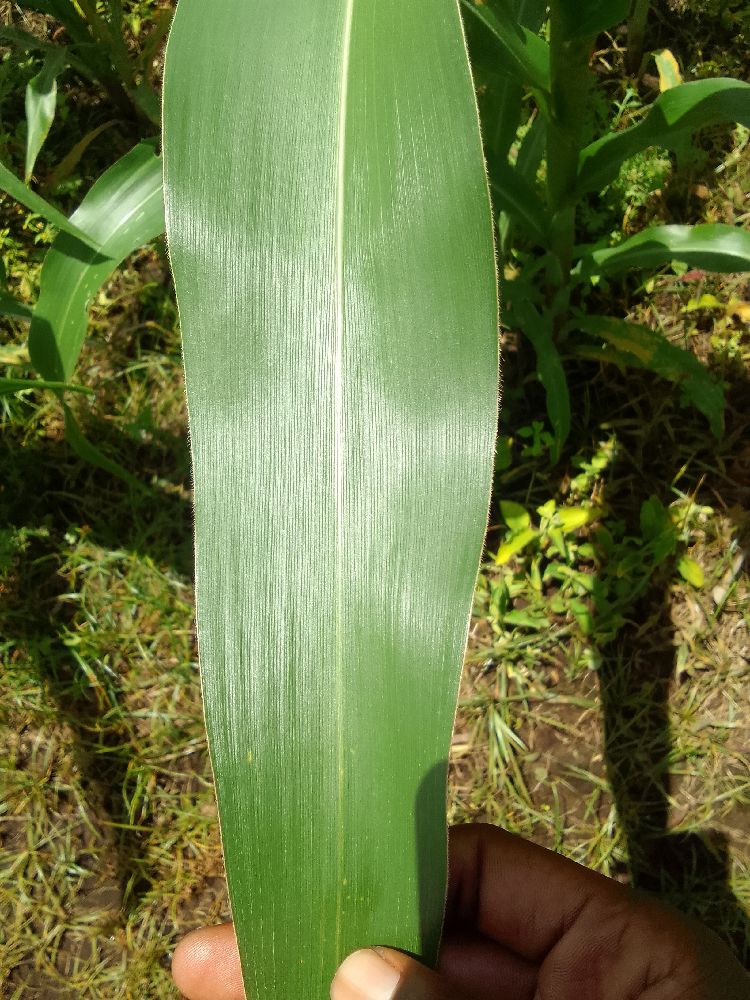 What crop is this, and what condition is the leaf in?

maize, healthy
